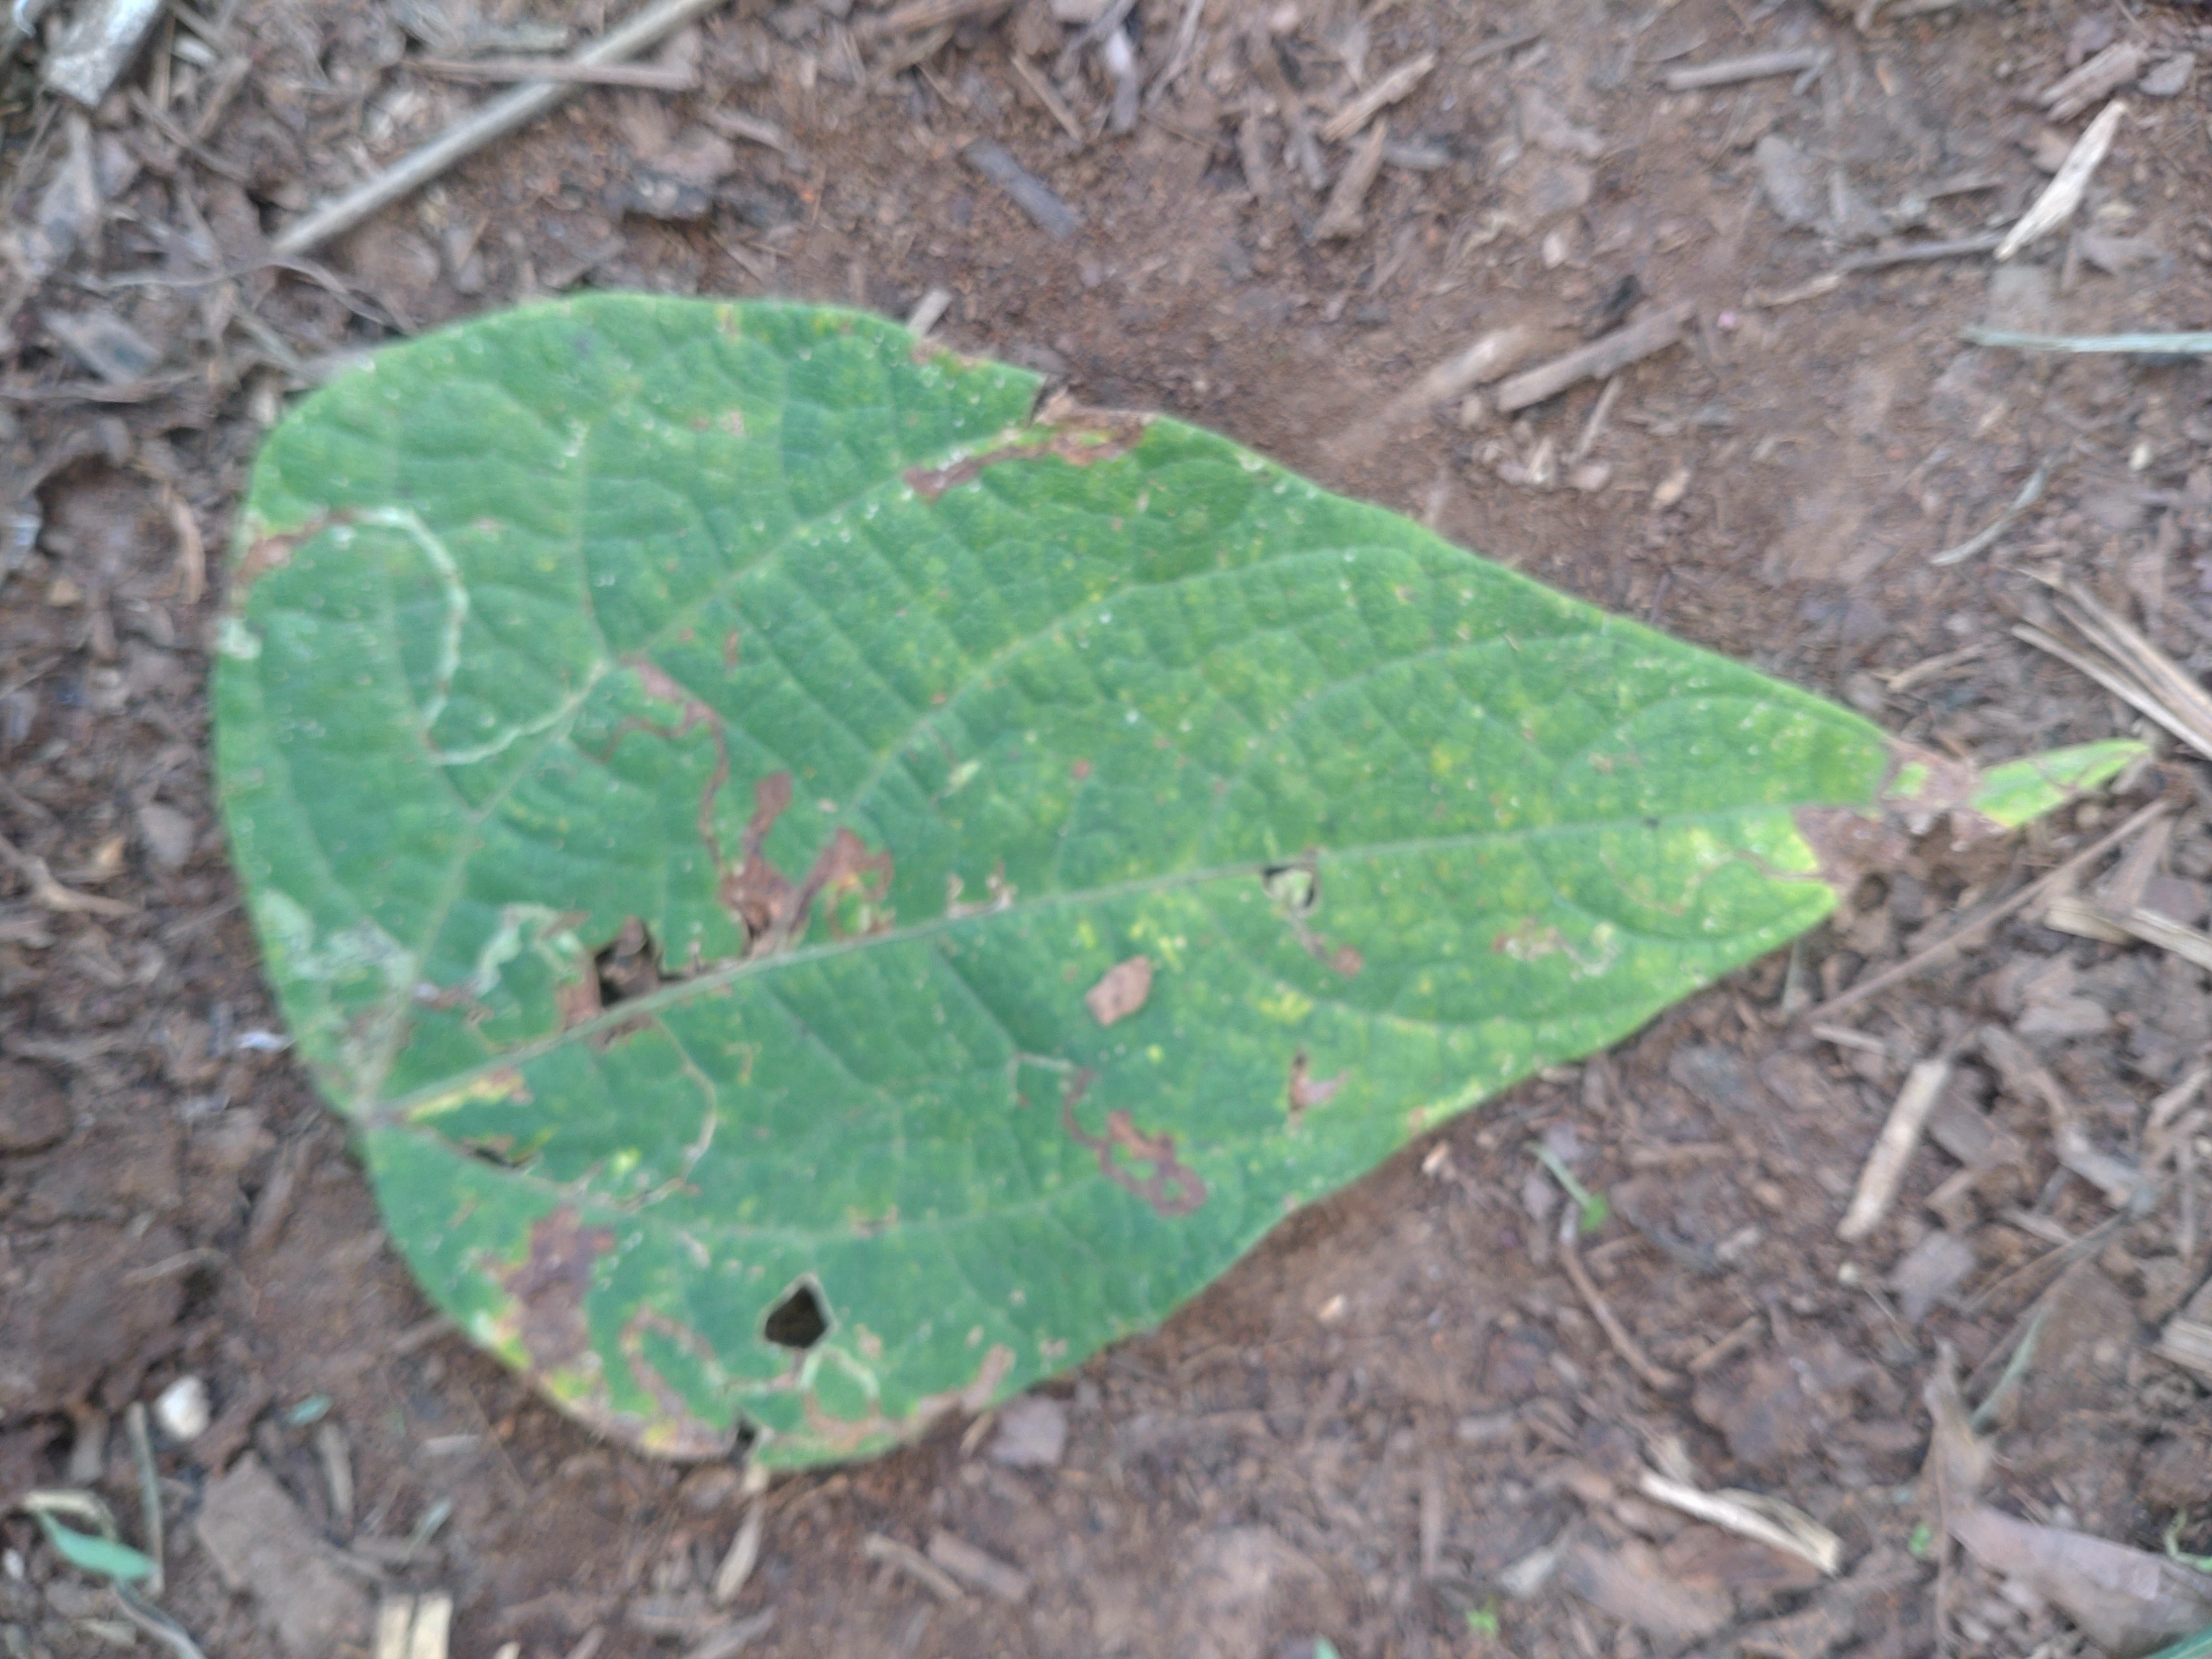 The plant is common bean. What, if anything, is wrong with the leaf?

anthracnose
